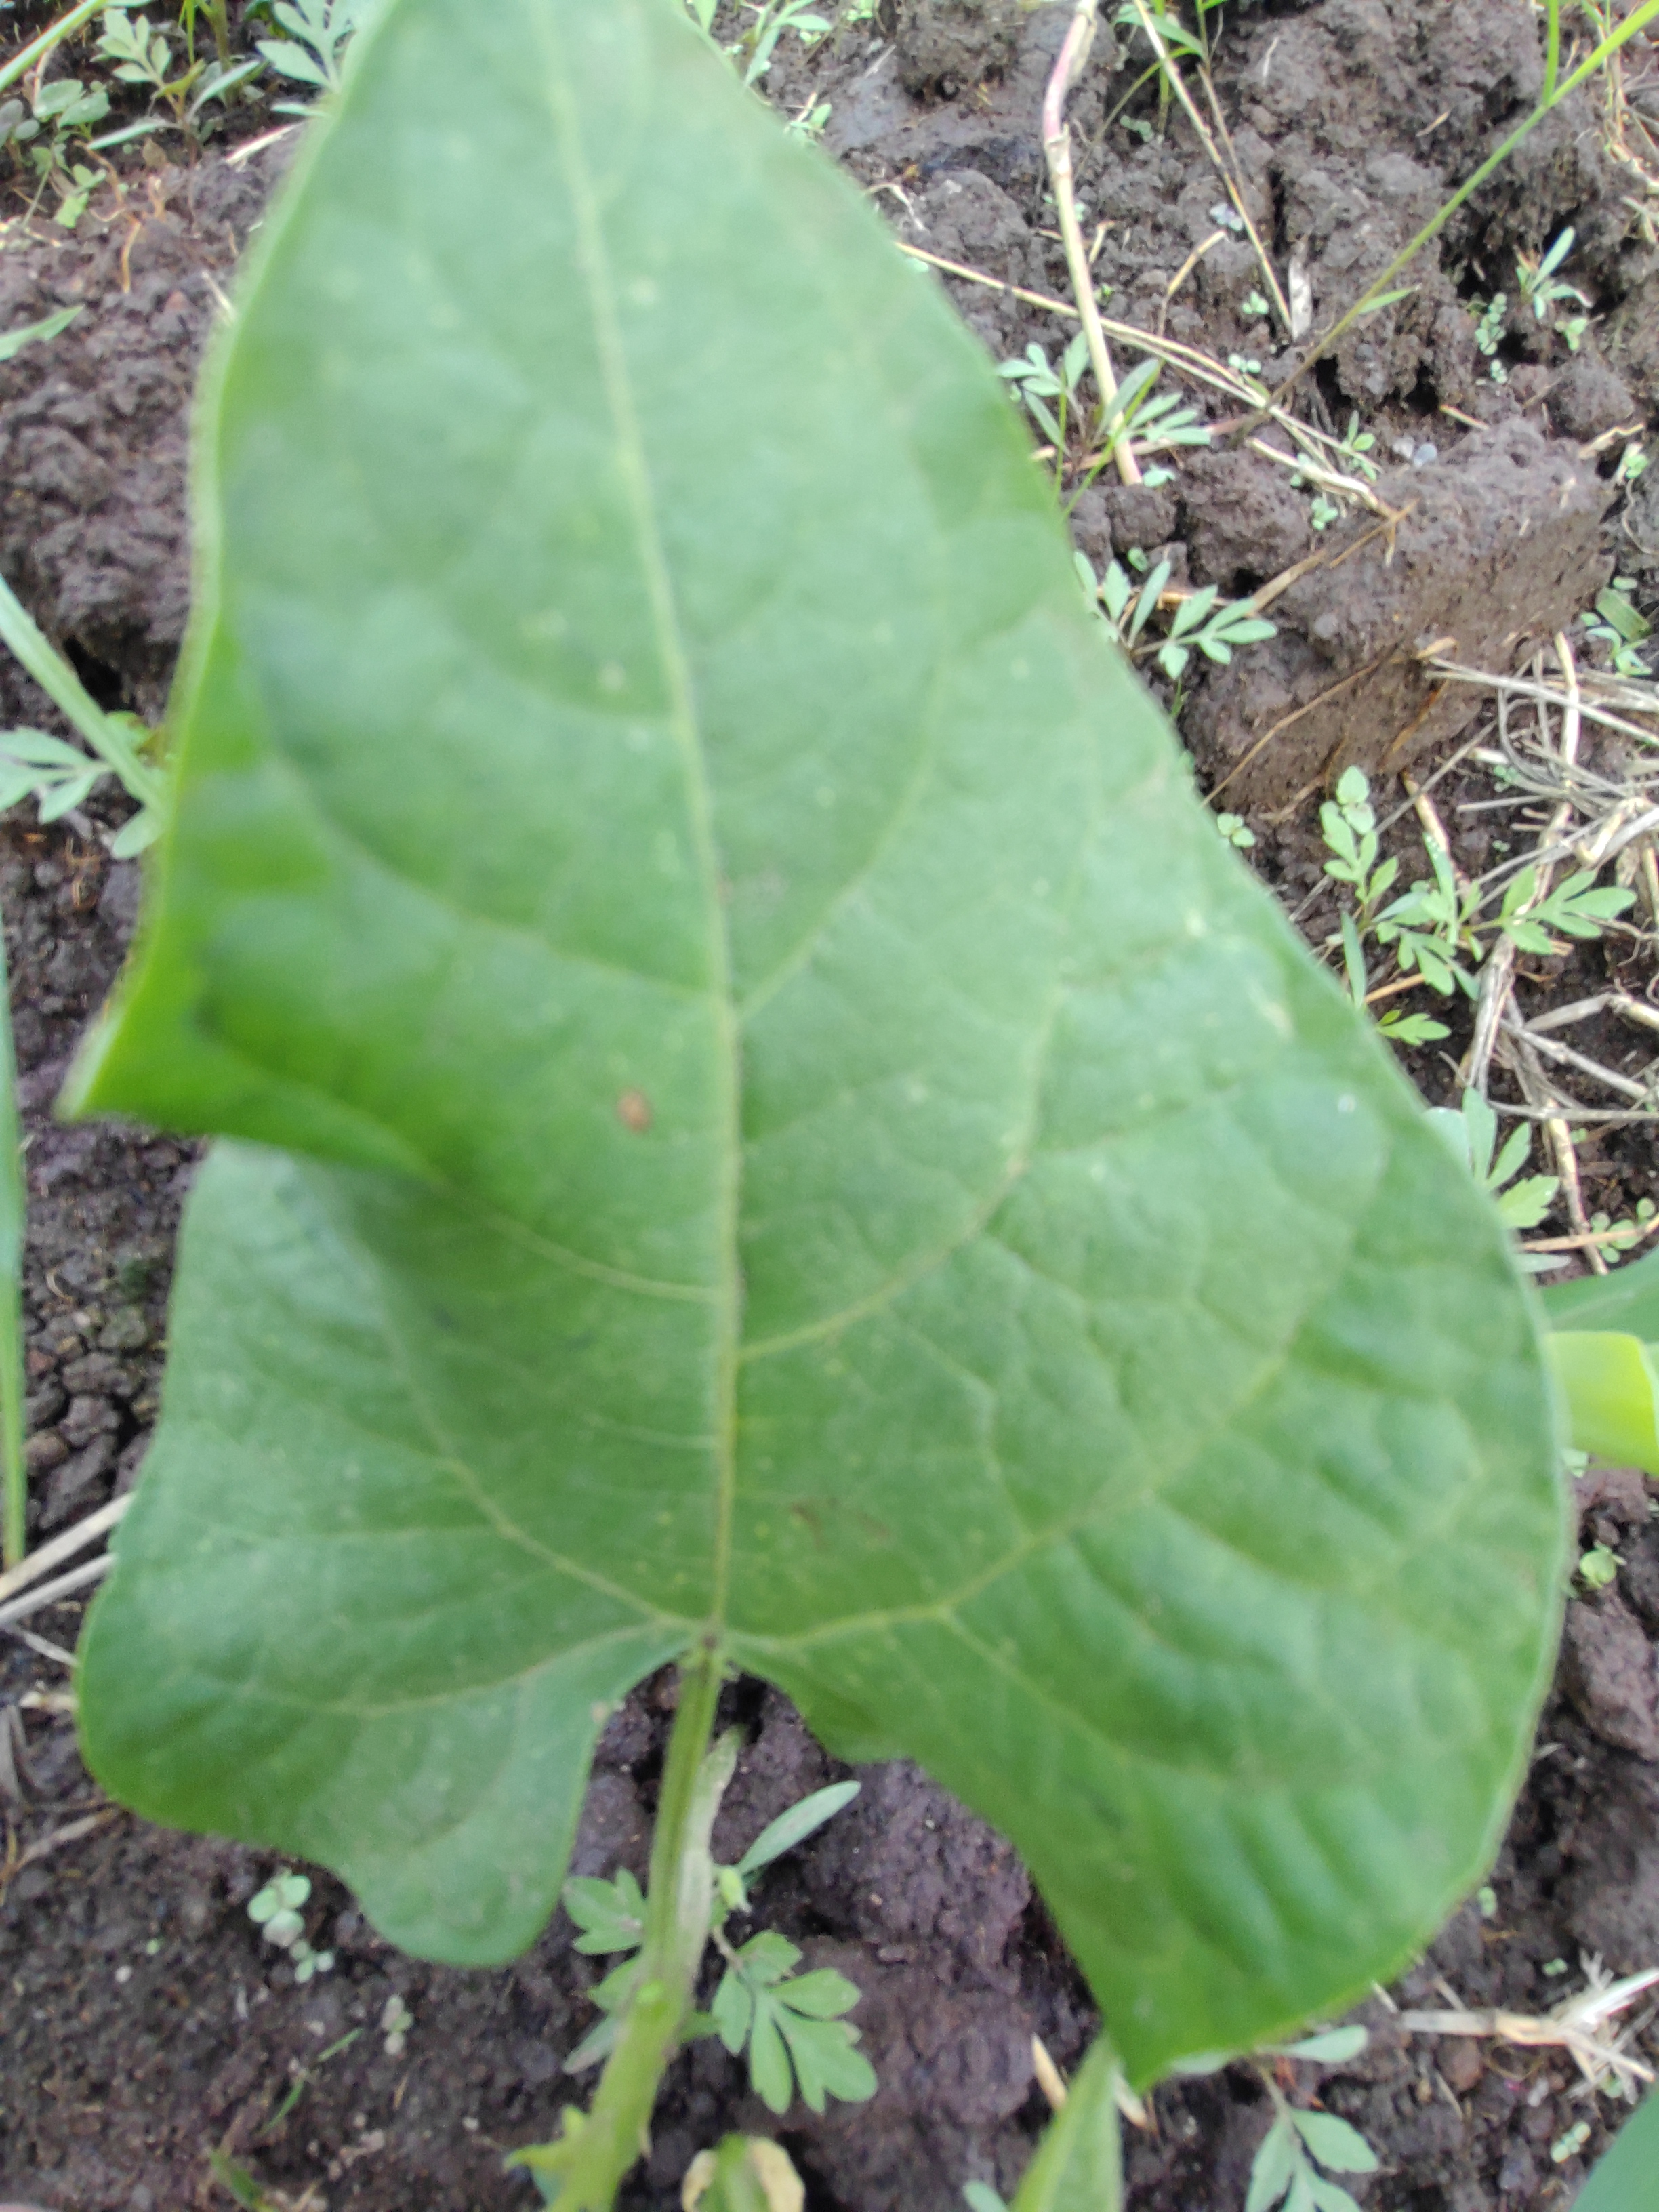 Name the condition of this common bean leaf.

healthy
